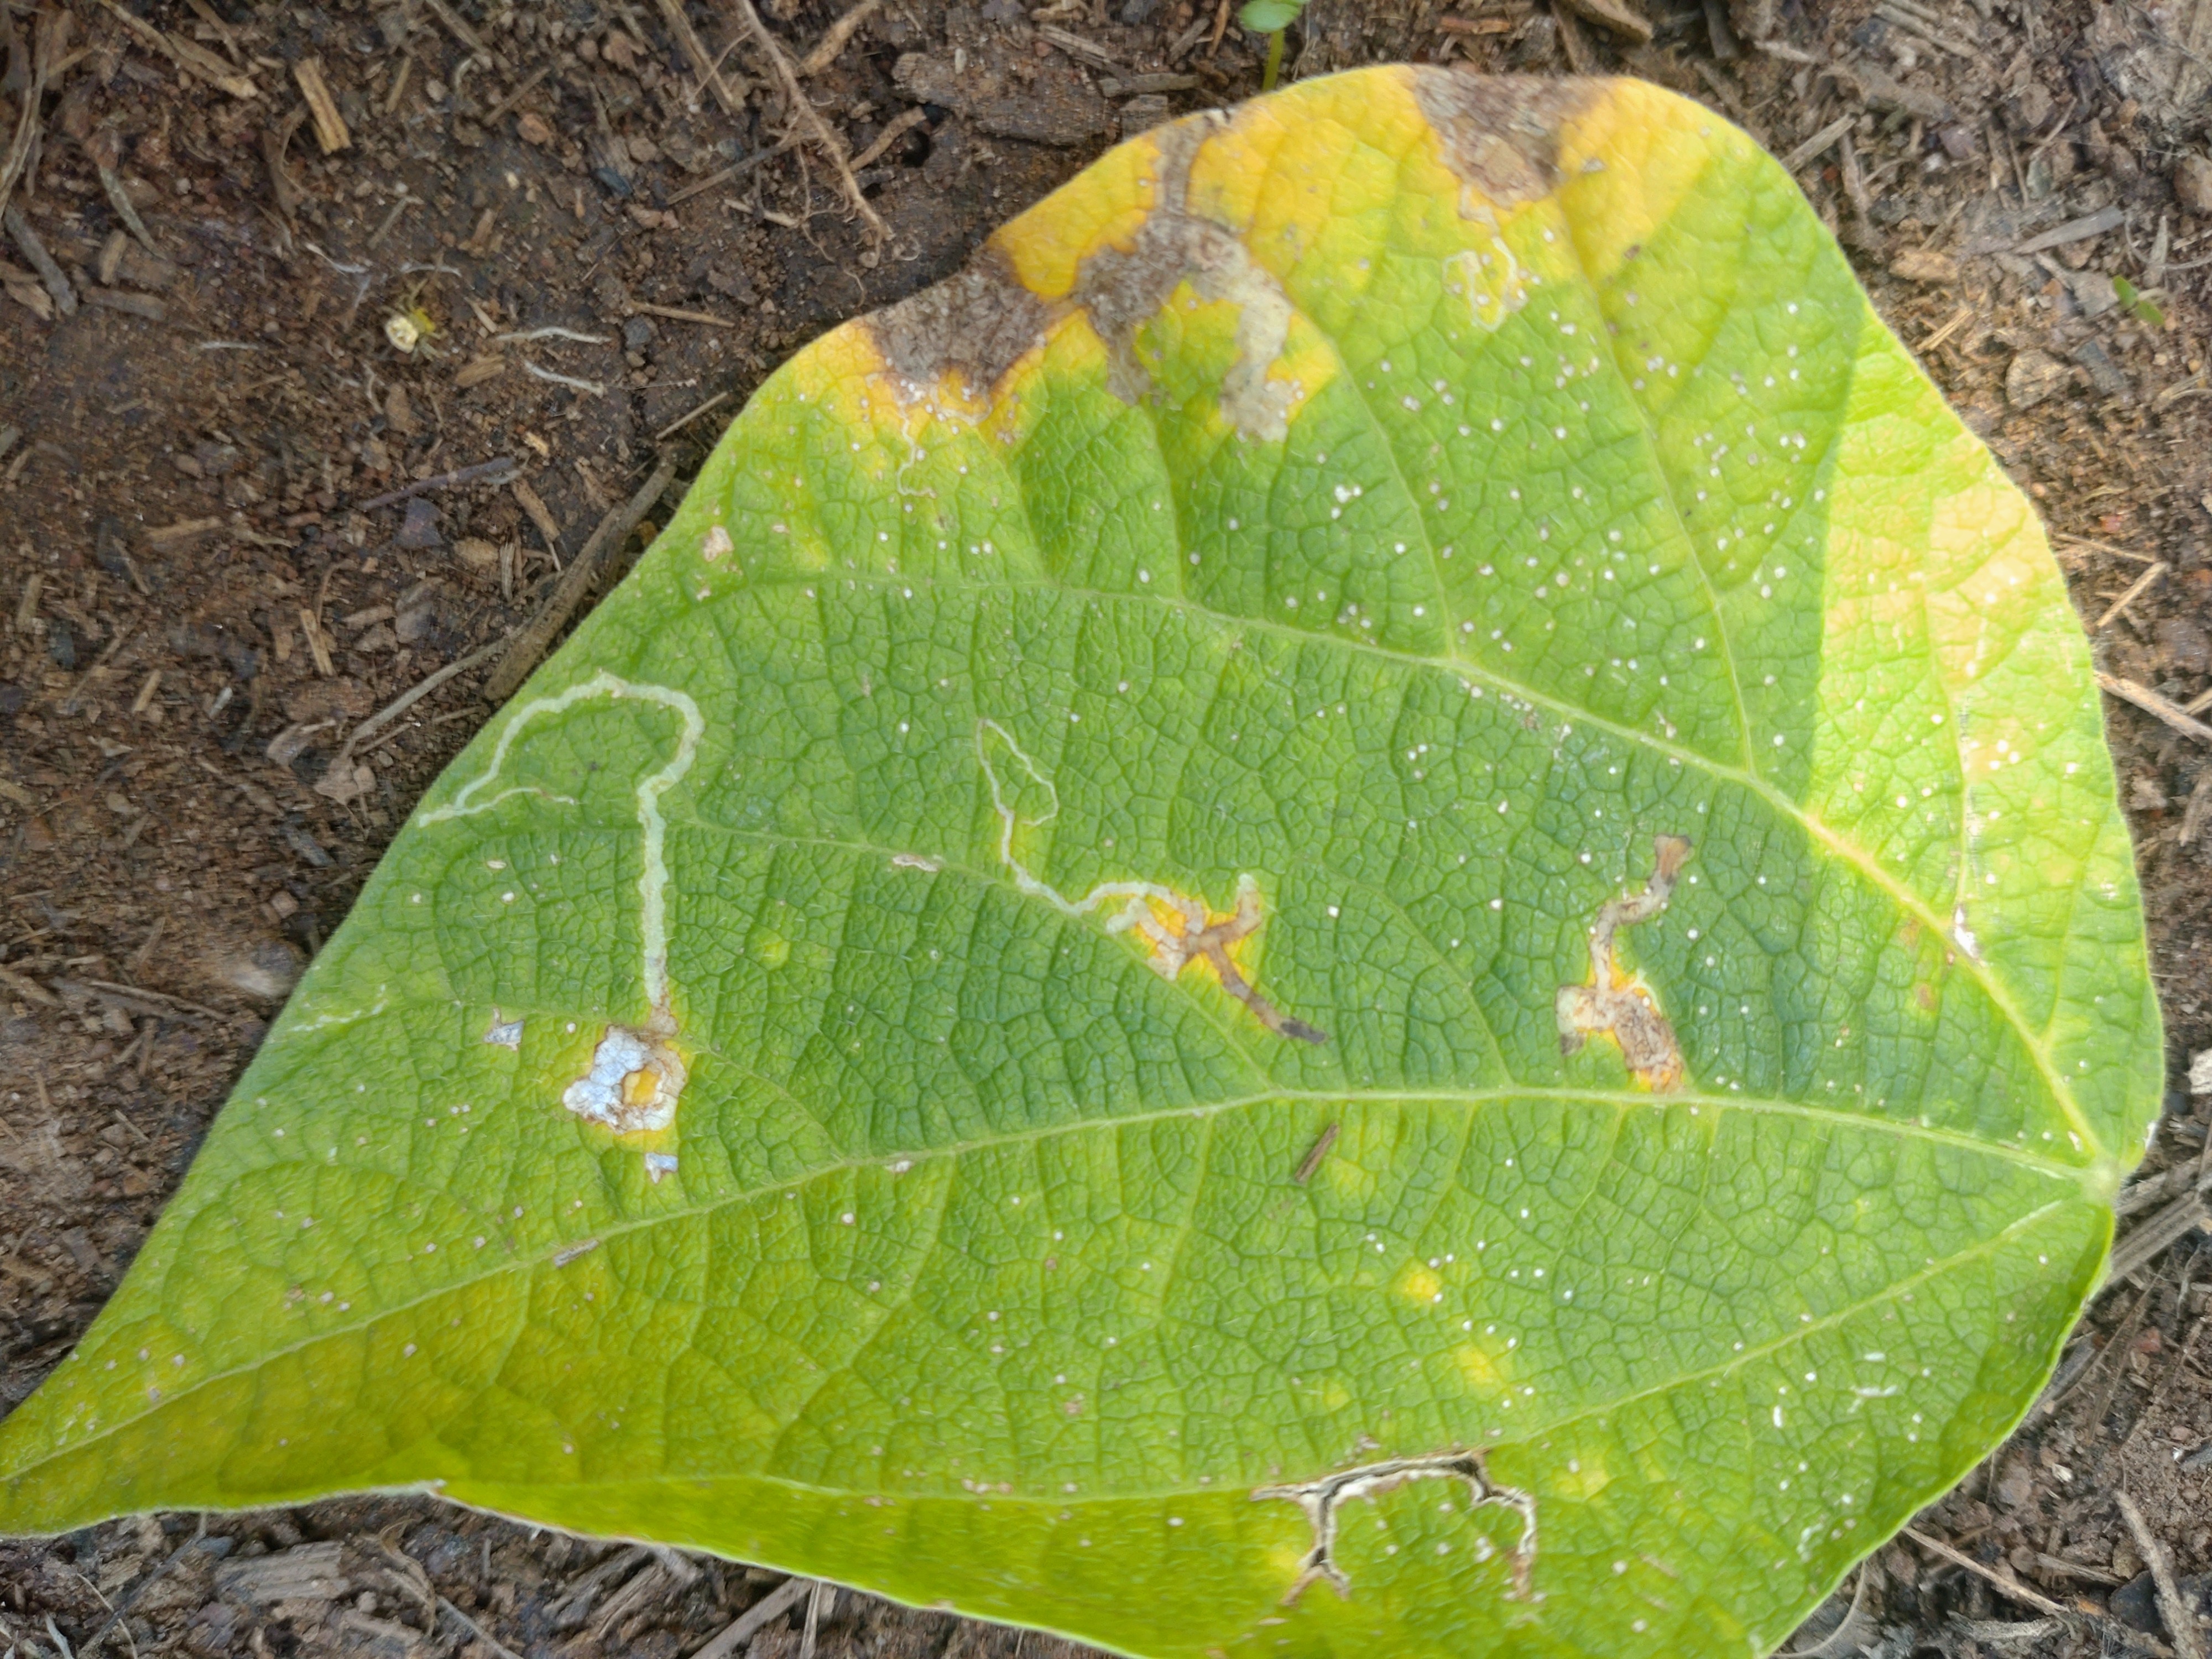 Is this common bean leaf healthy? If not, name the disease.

anthracnose
